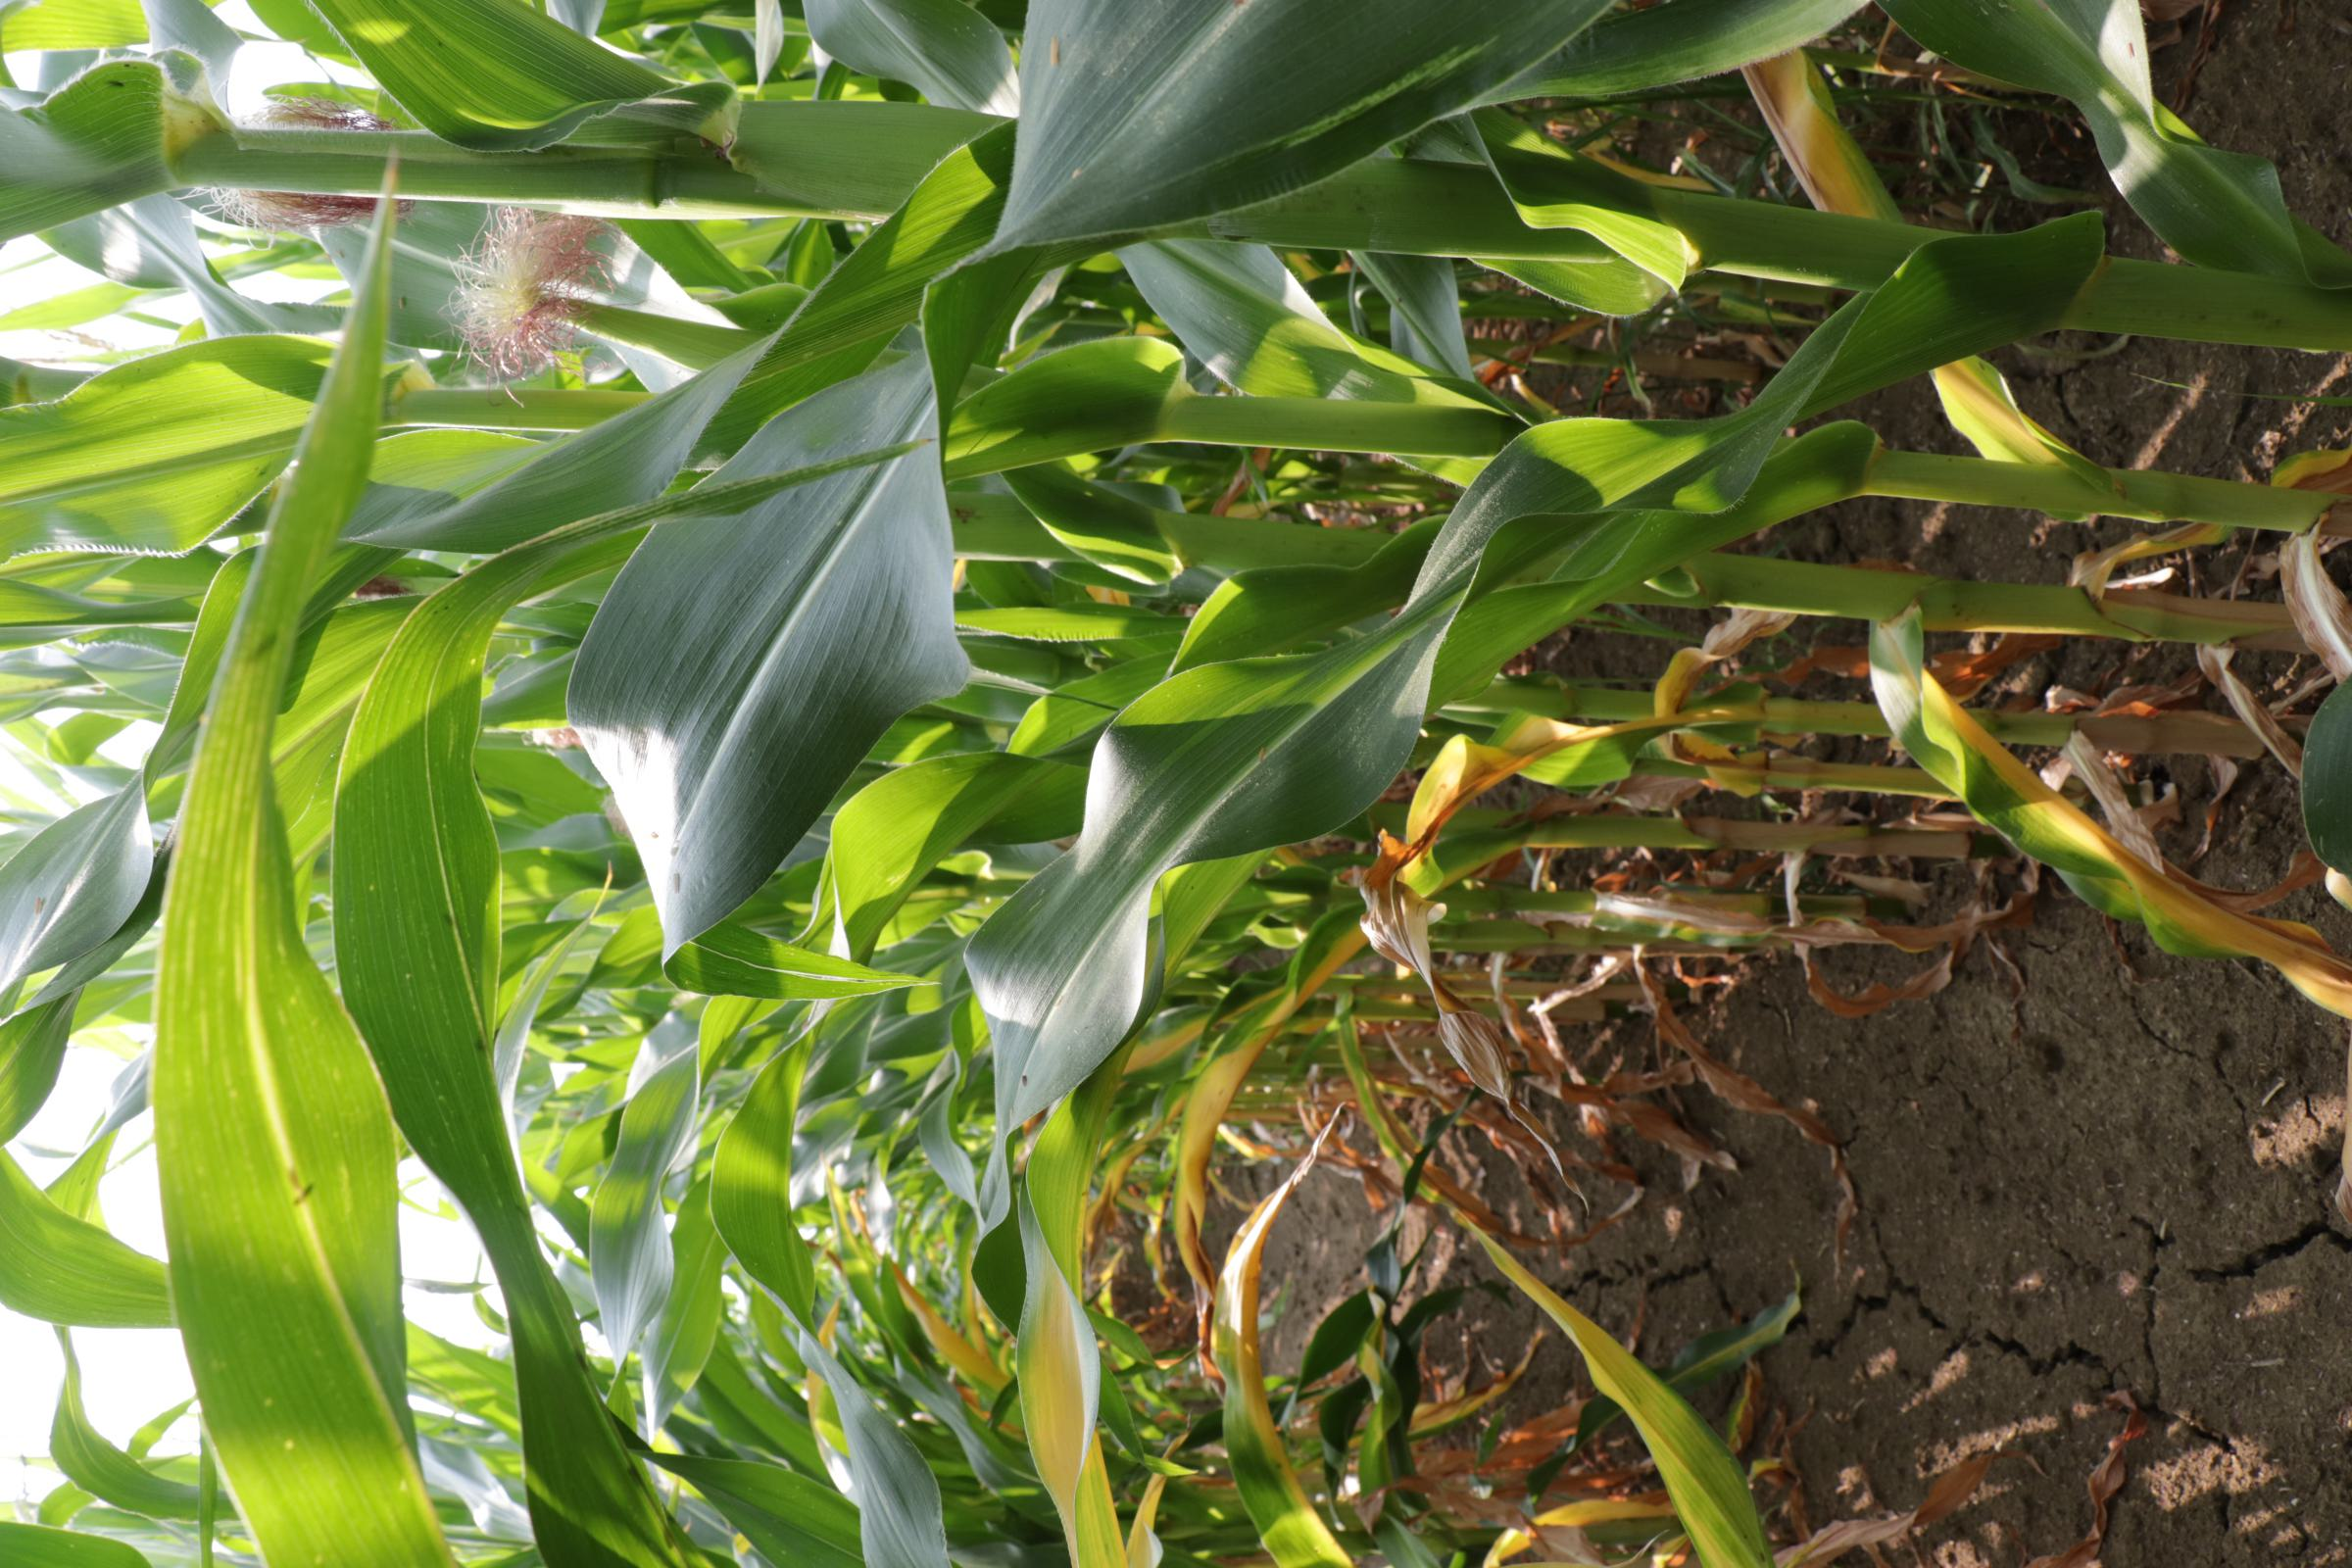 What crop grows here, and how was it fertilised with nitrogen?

maize, full nitrogen fertilisation
